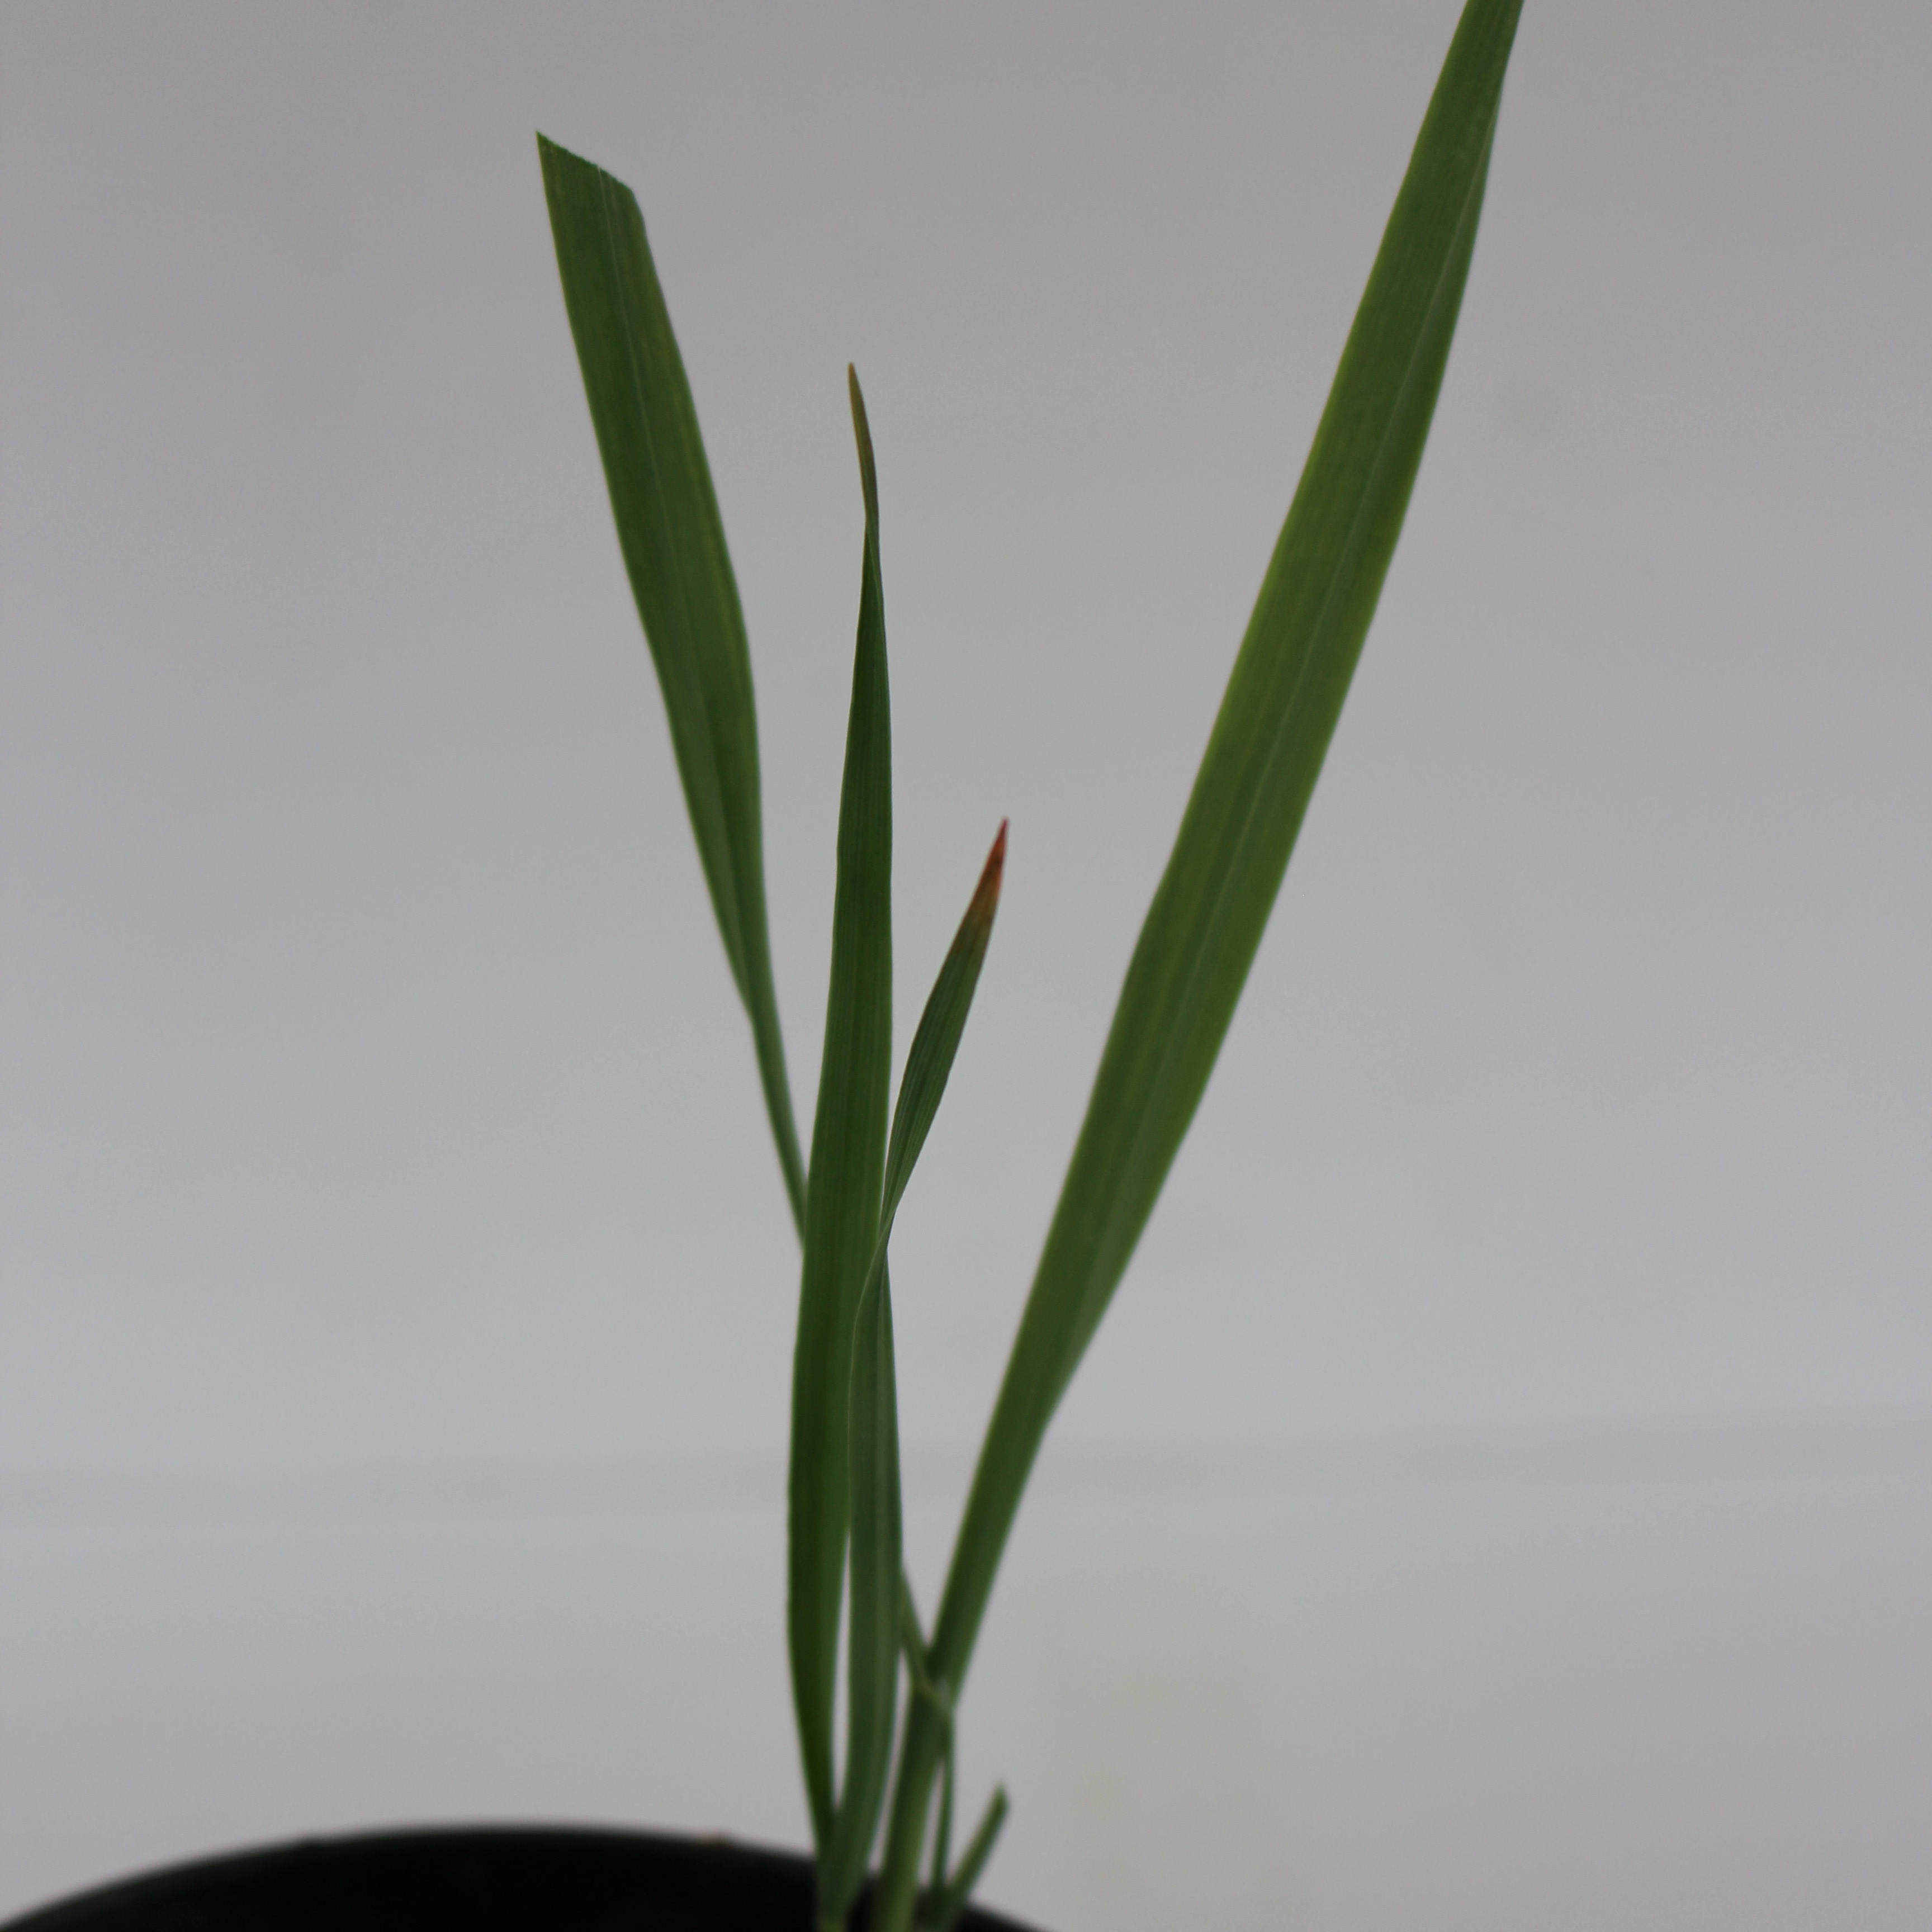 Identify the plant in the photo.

Avena sterilis
